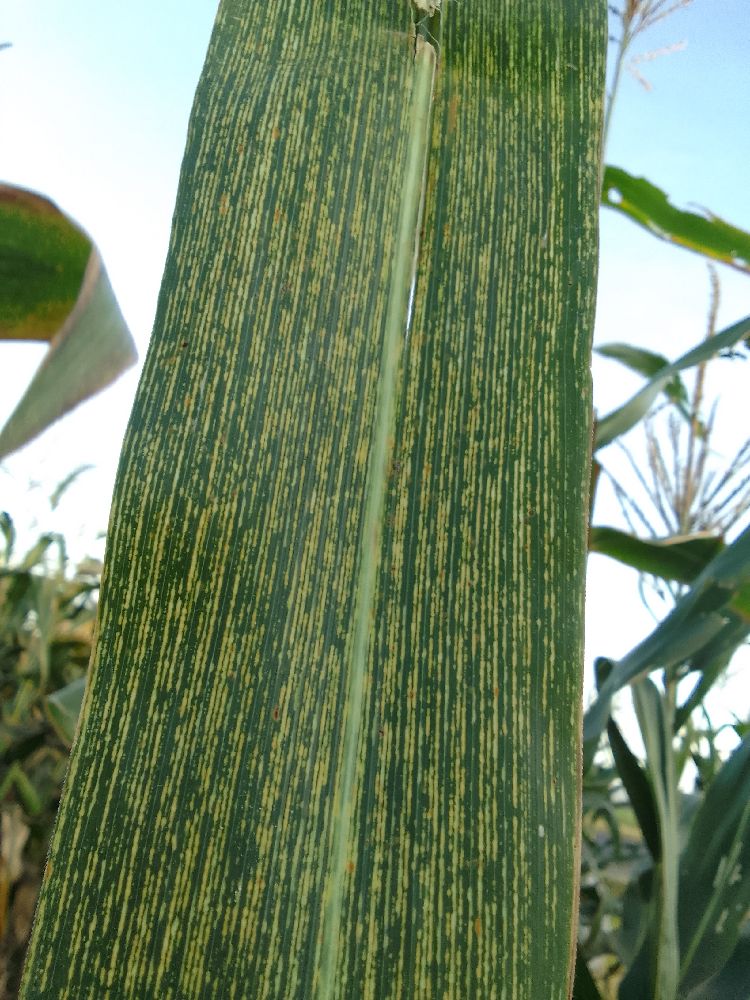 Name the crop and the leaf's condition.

maize, maize streak virus
